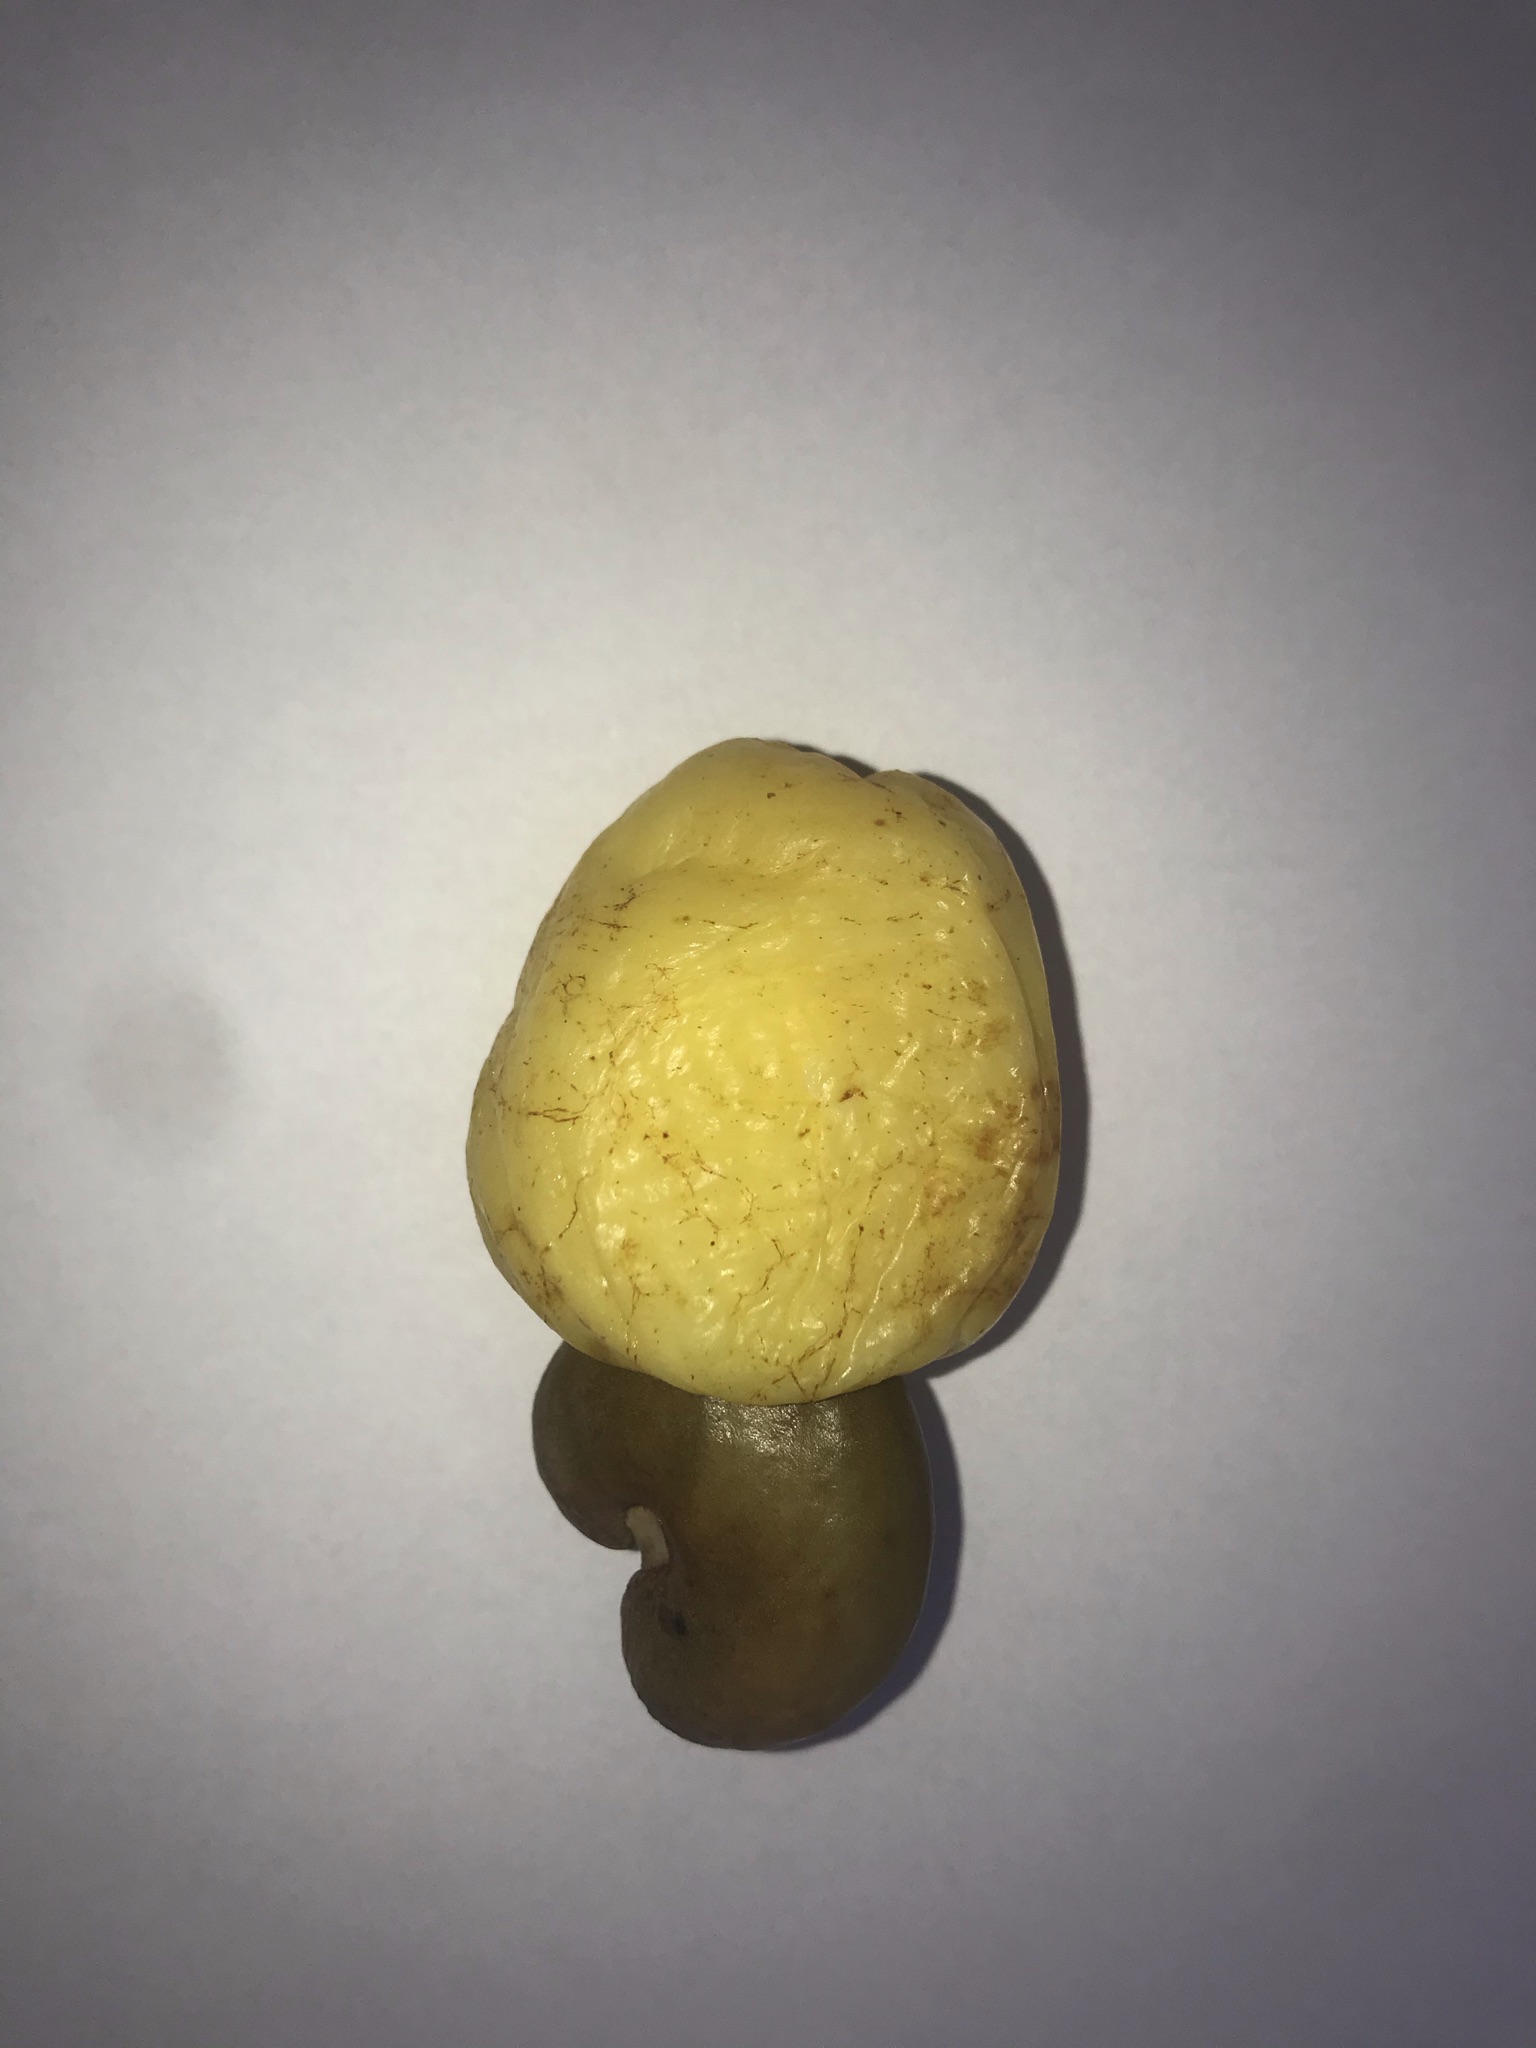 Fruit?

caju amarelo
